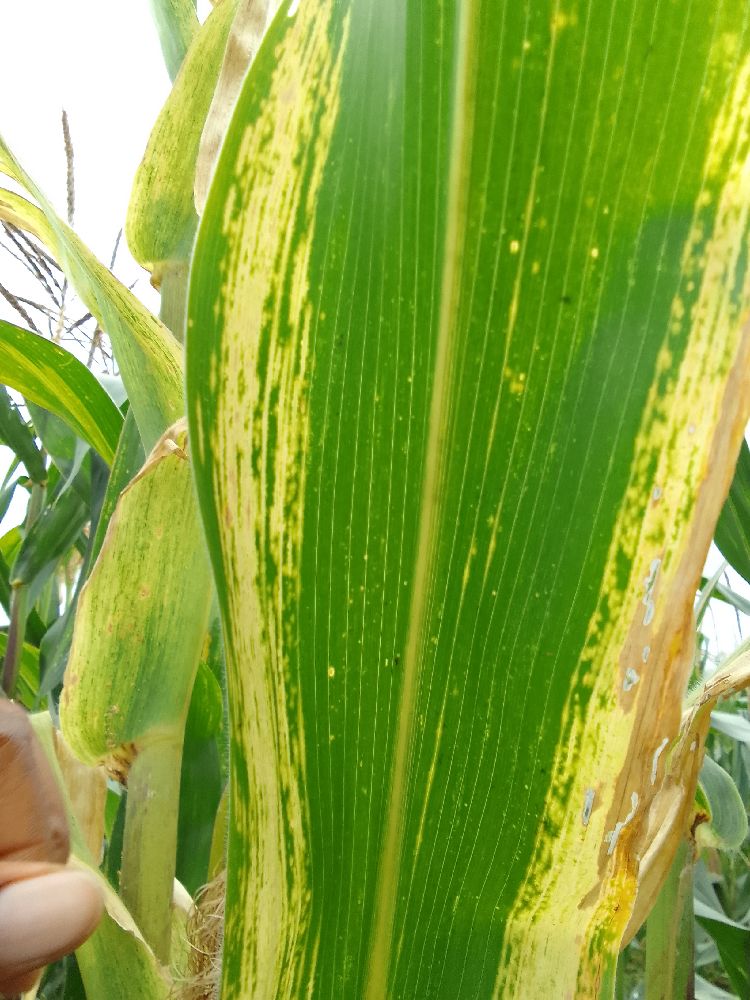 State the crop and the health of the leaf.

maize, maize lethal necrosis
